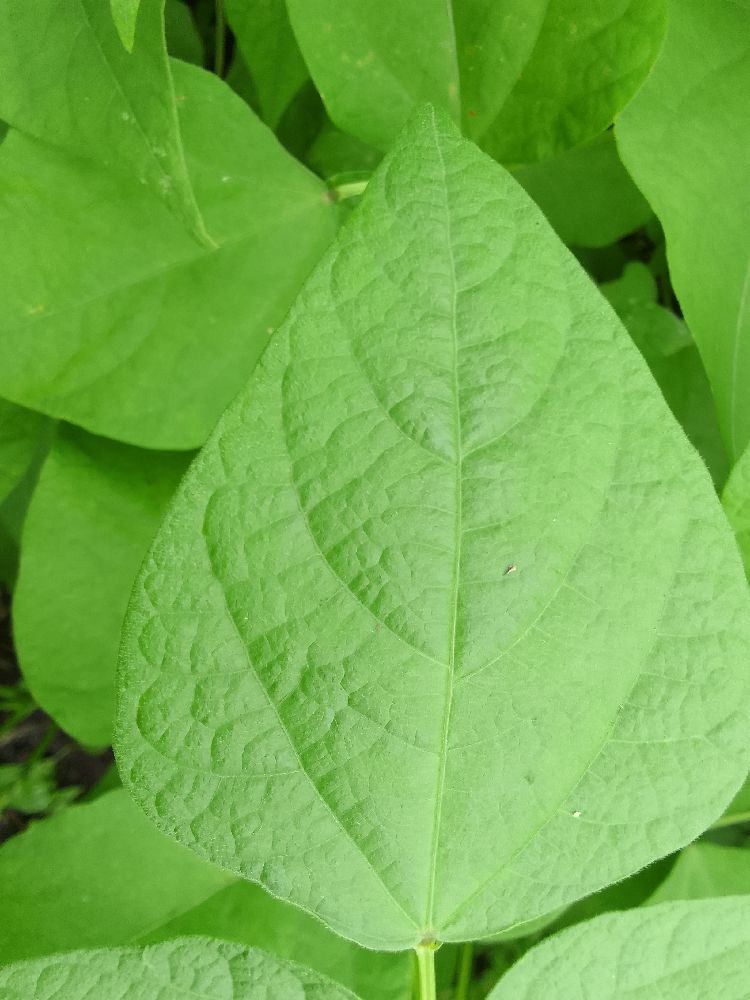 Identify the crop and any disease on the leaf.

common bean, healthy
